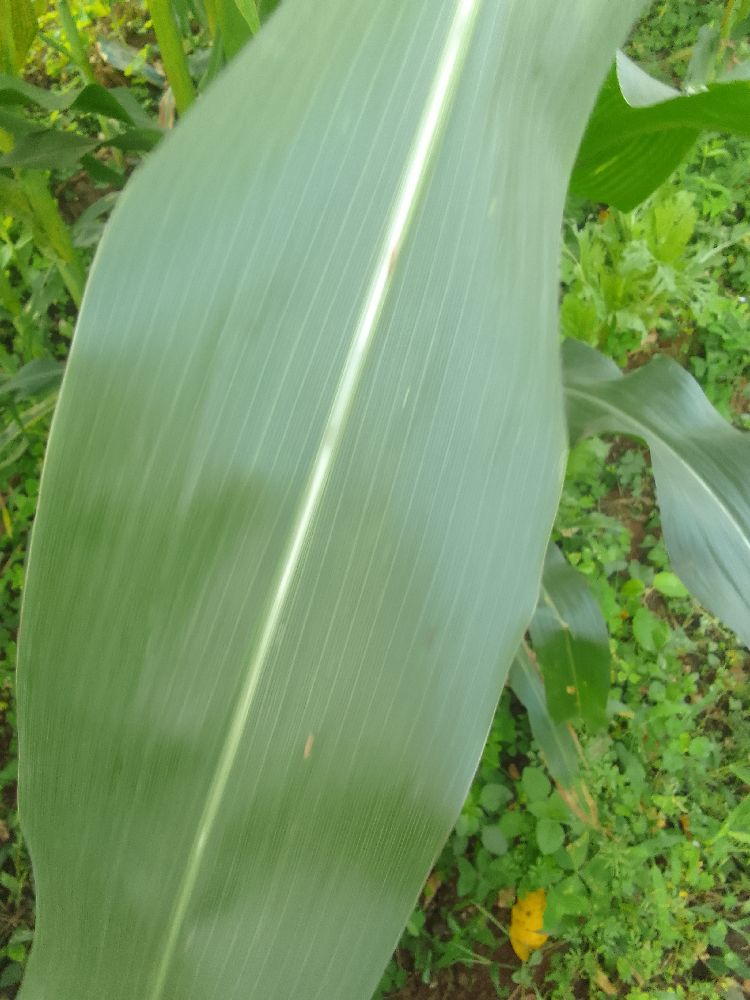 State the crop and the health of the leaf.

maize, healthy
